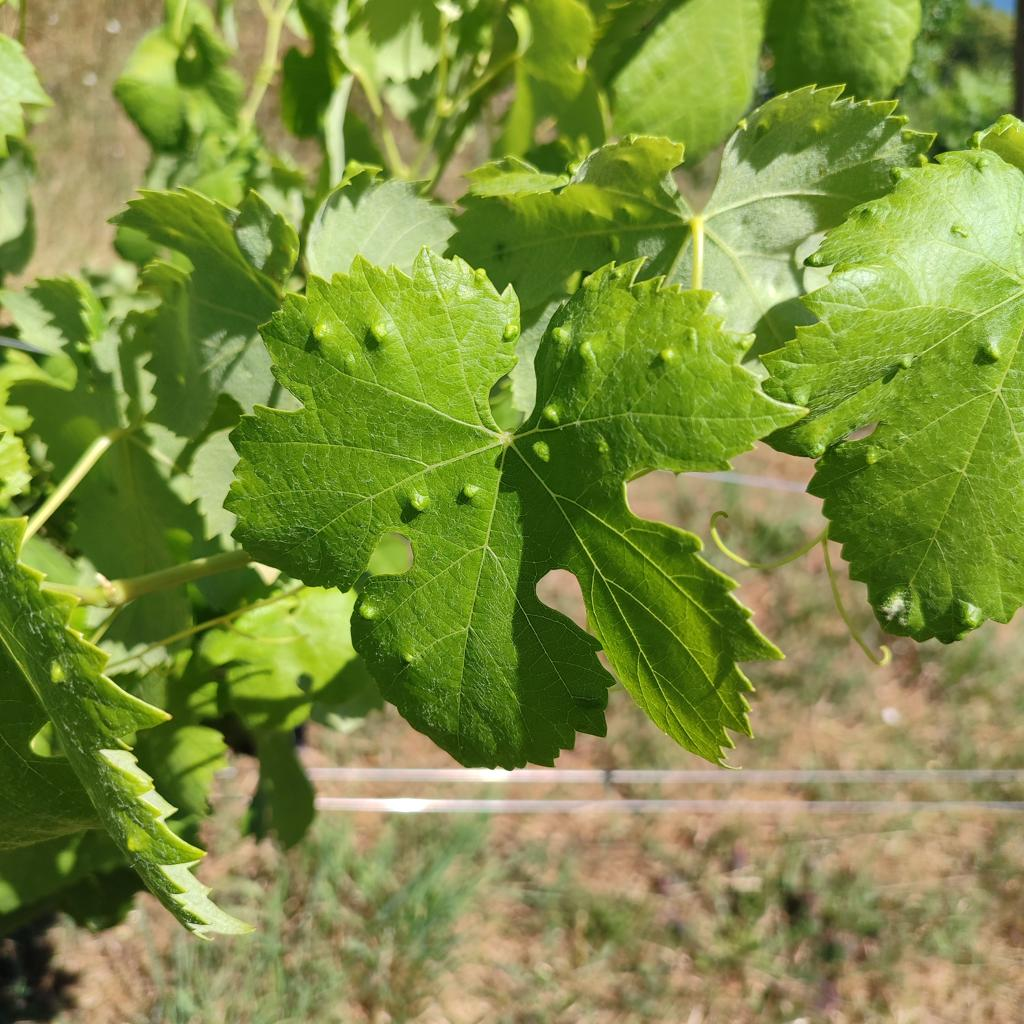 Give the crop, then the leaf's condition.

grapevine, erineum mite
